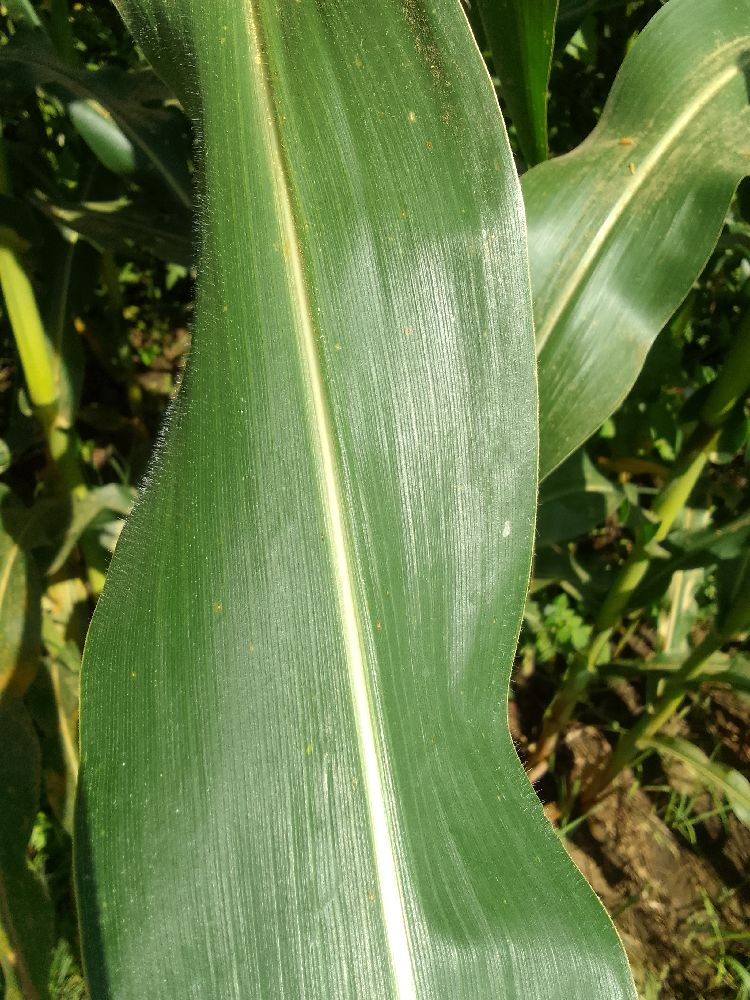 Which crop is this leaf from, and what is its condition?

maize, healthy
